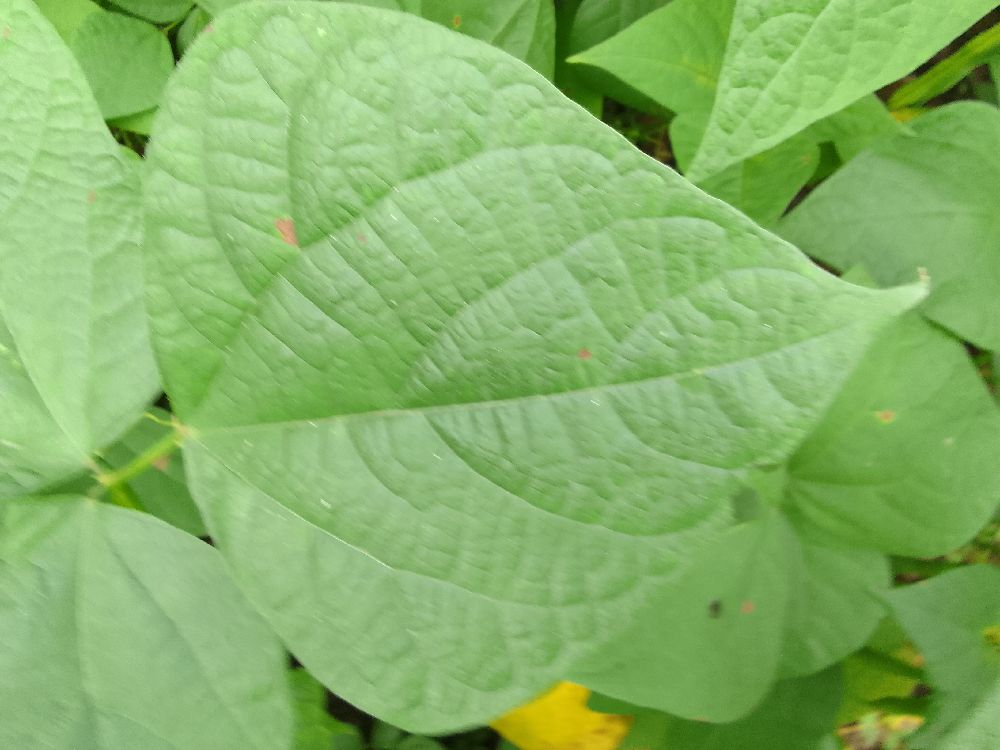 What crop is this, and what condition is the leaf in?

common bean, healthy
